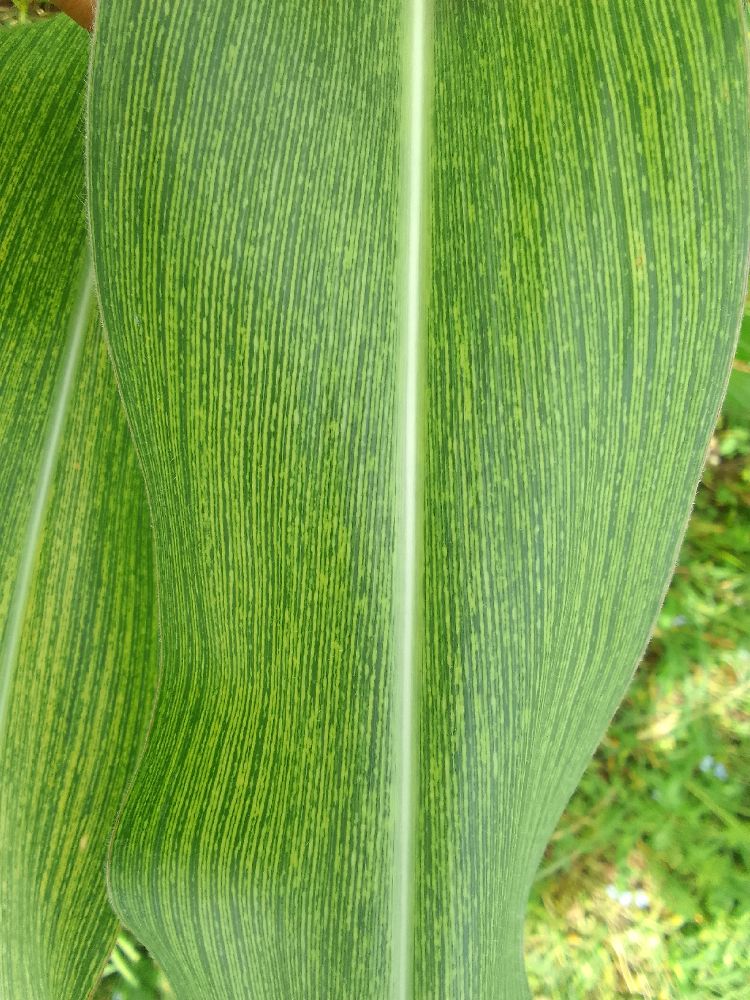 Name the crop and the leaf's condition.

maize, maize streak virus
